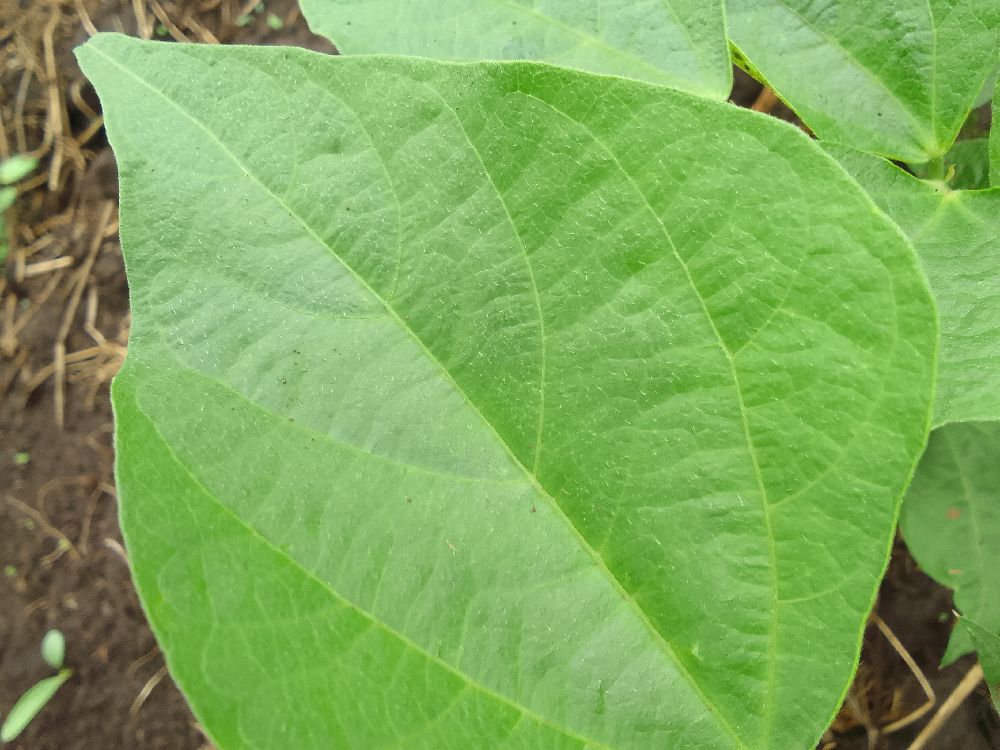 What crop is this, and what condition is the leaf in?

common bean, healthy
